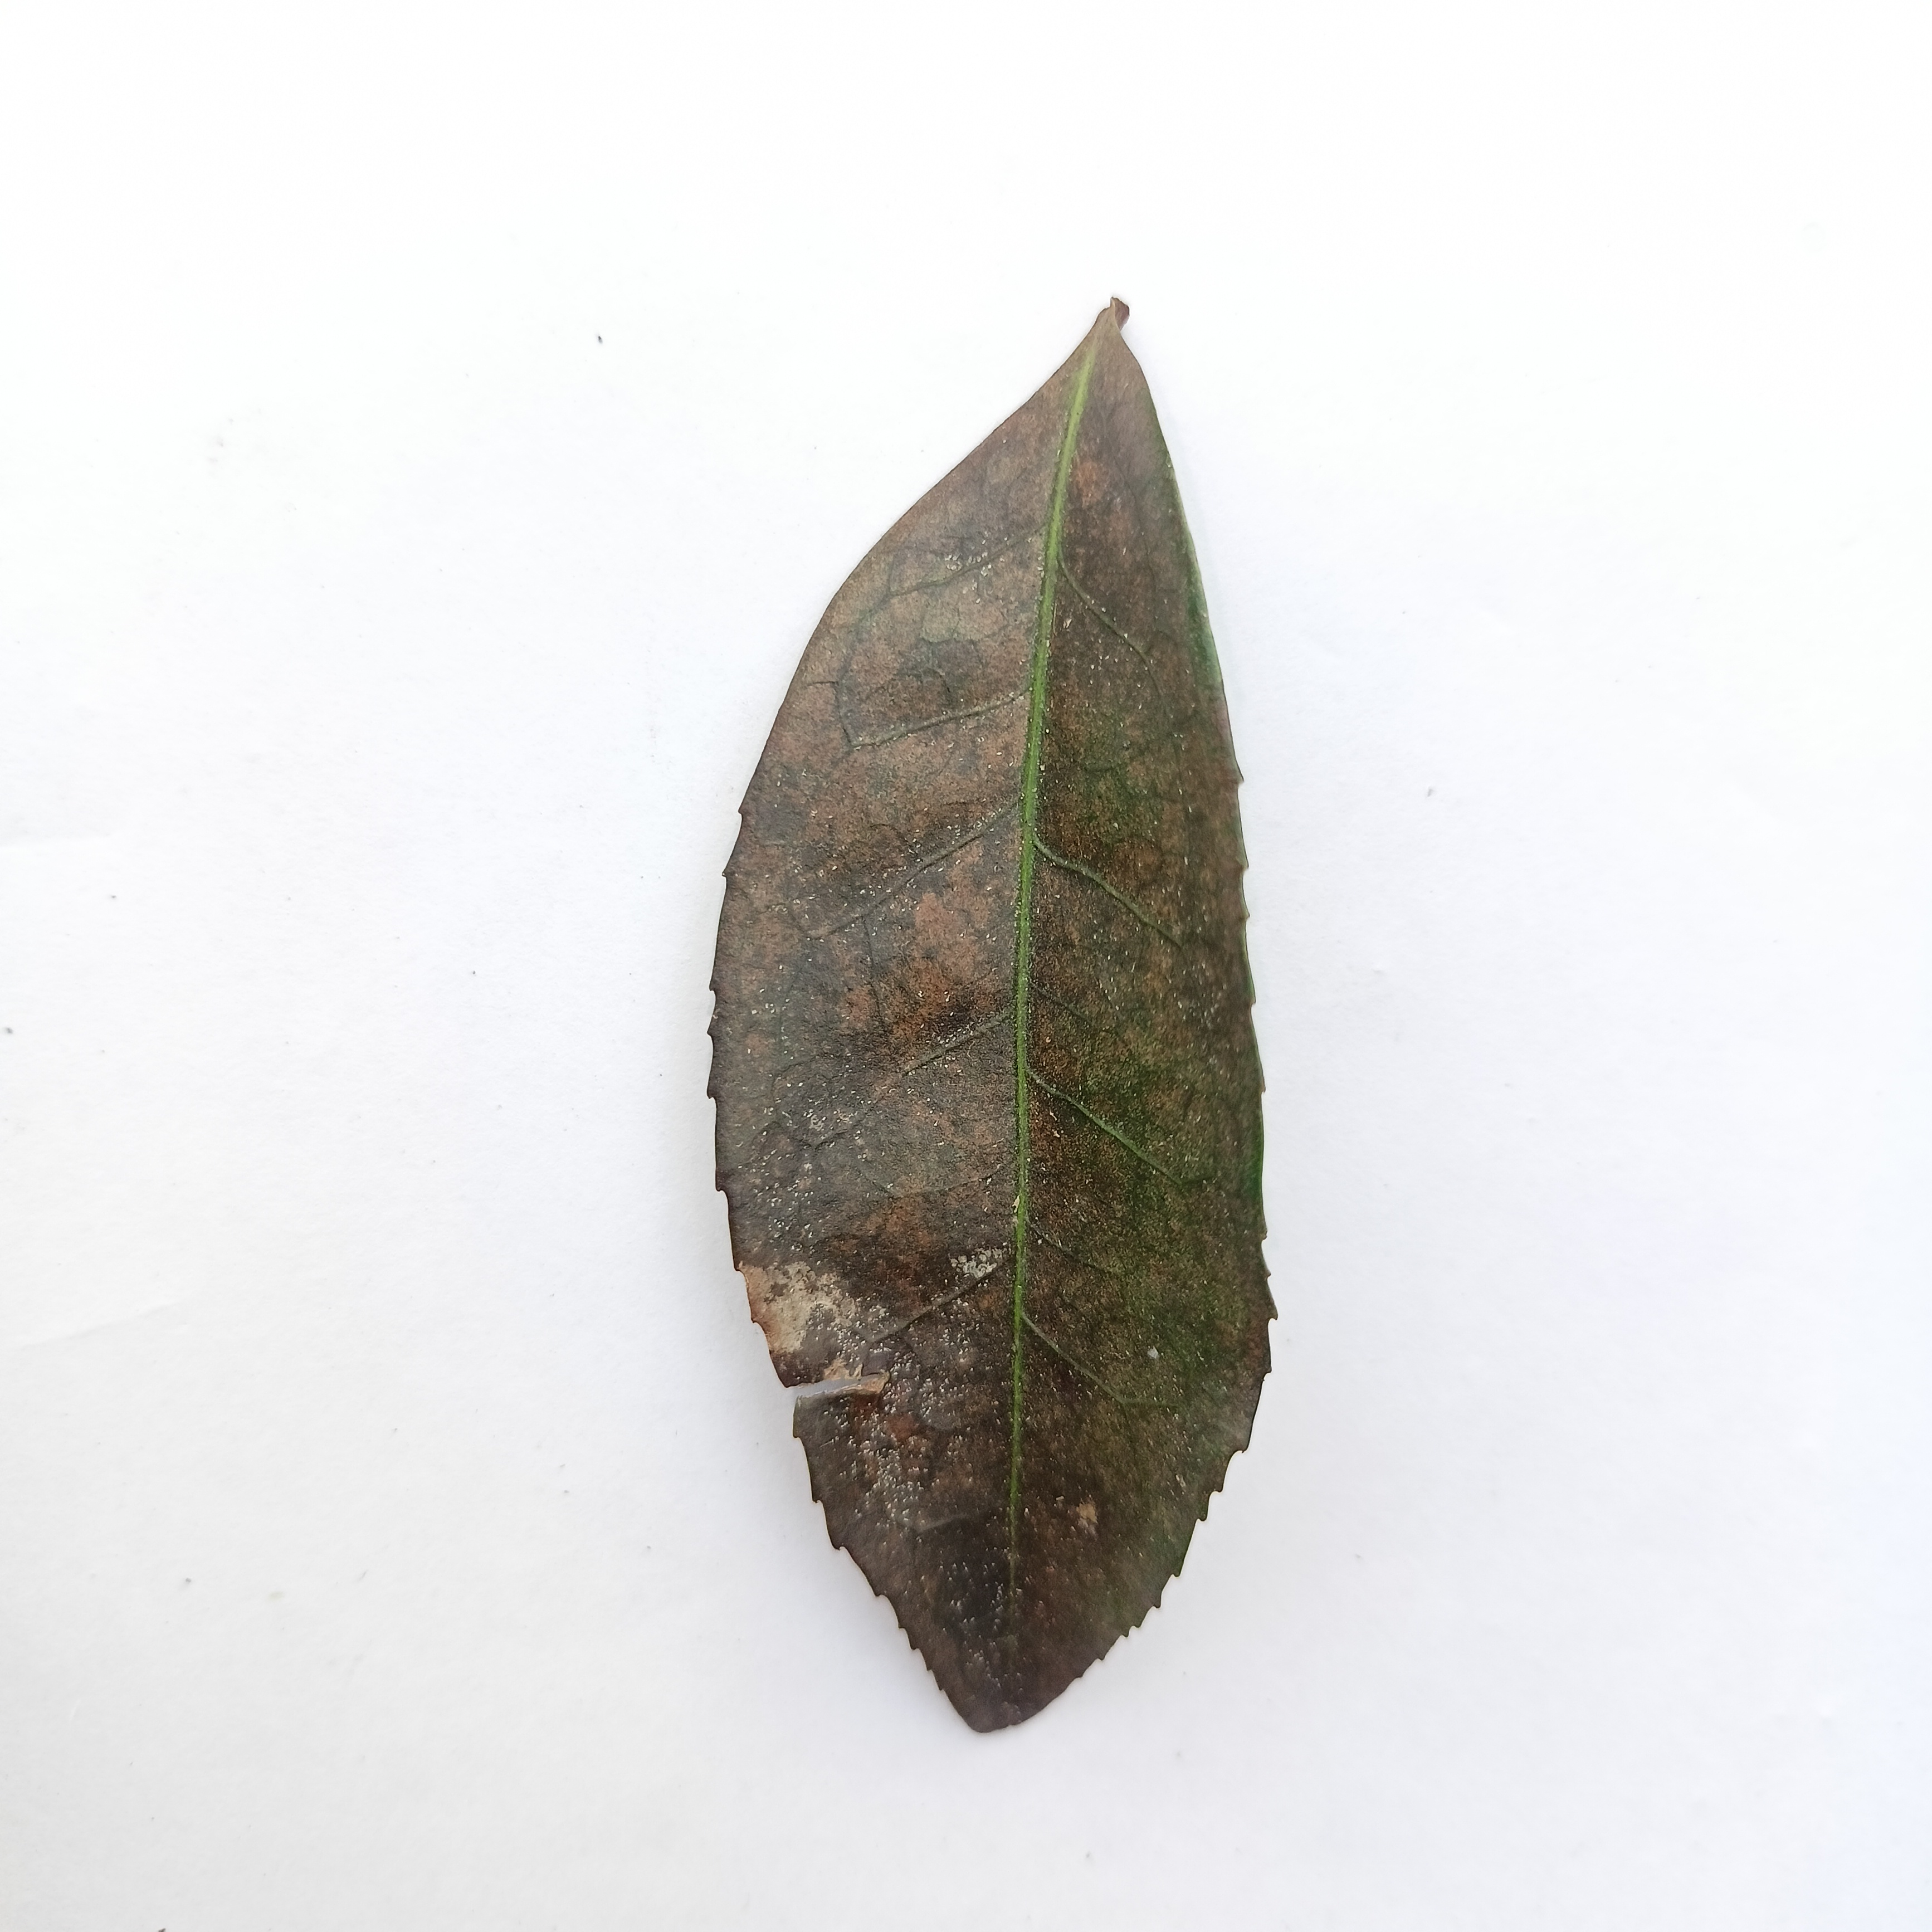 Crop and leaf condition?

tea, red rust
